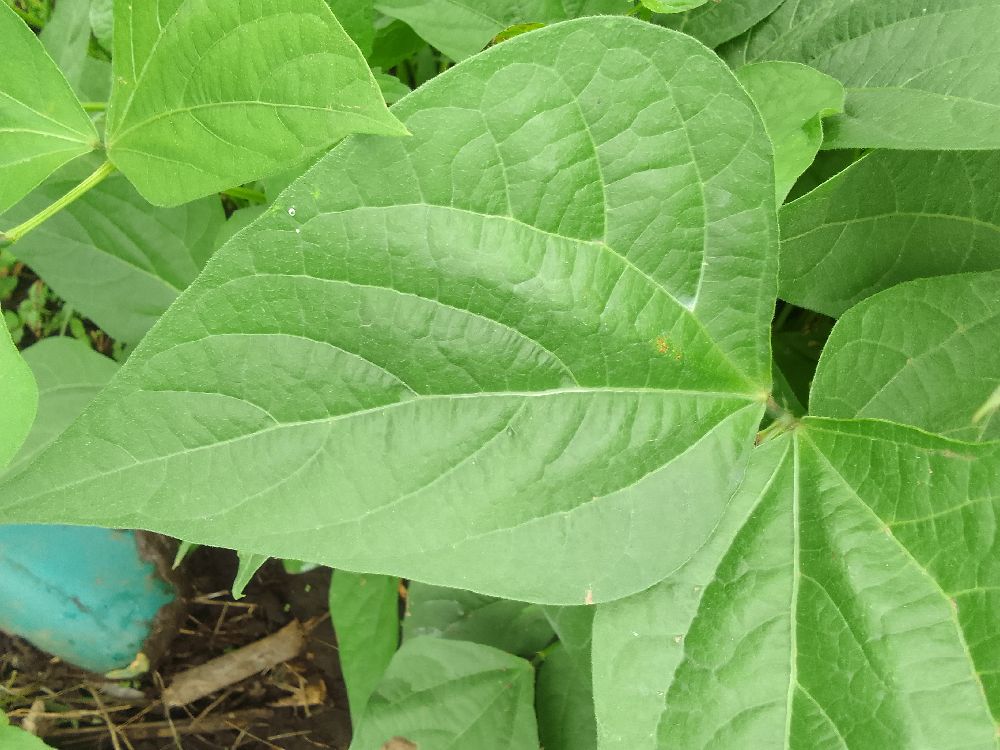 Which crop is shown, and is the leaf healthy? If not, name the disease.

common bean, healthy
